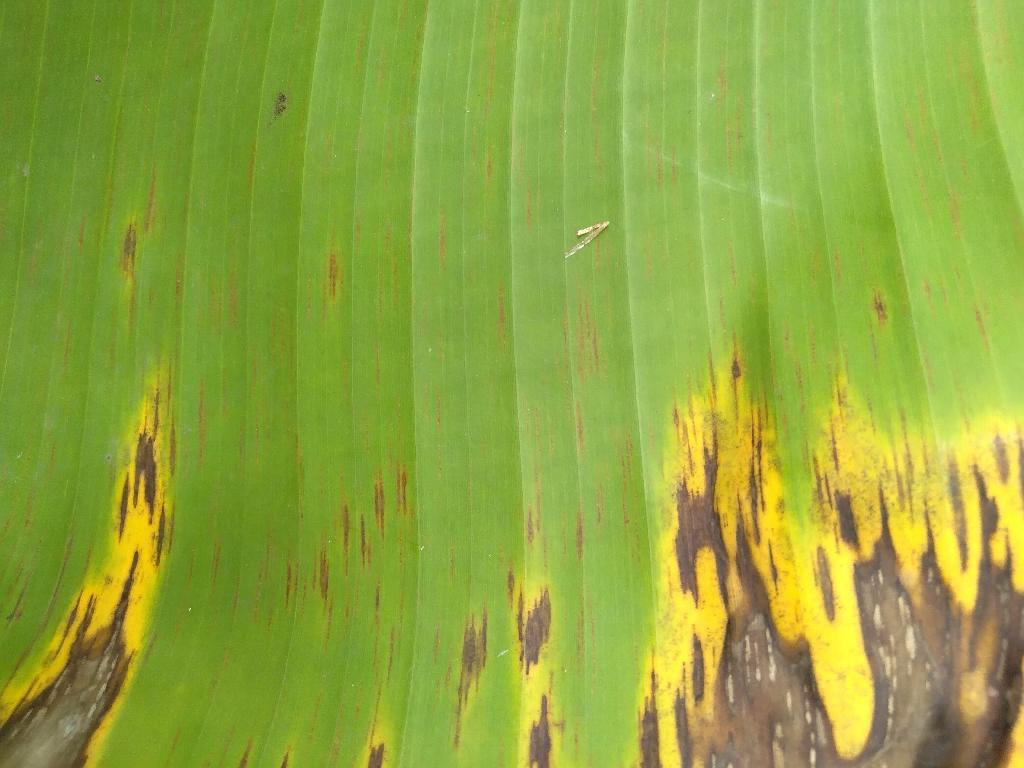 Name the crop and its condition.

banana, black sigatoka
